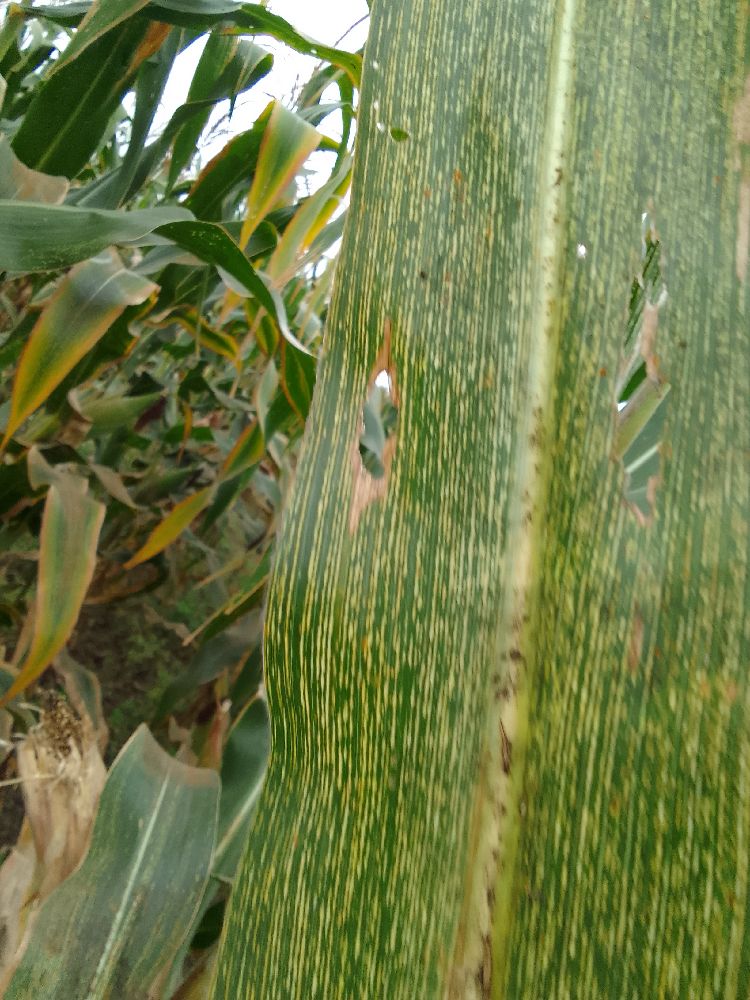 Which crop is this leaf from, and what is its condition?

maize, maize streak virus
